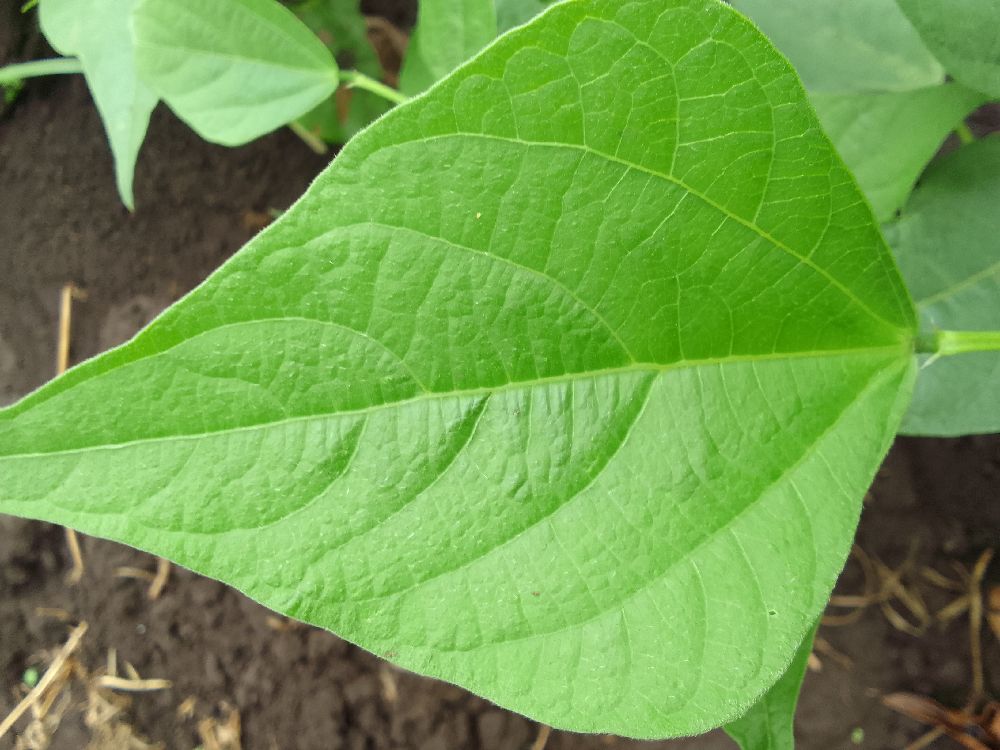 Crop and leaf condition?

common bean, healthy
